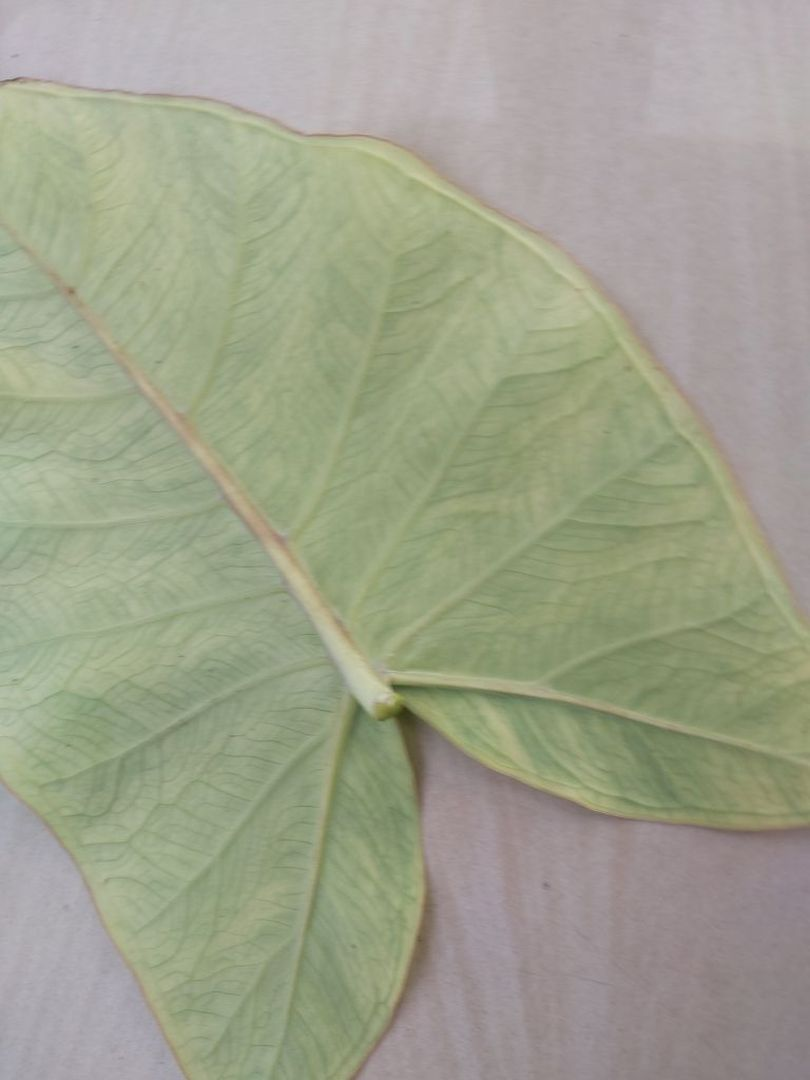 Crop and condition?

taro, mosaic
